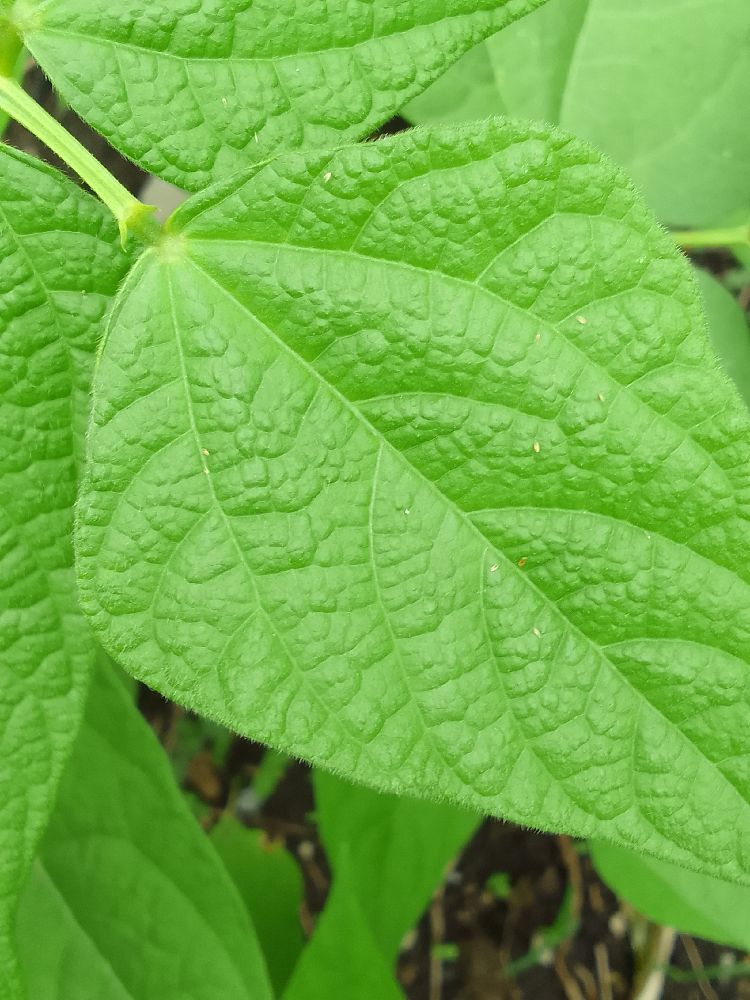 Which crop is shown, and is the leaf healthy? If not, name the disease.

common bean, healthy
